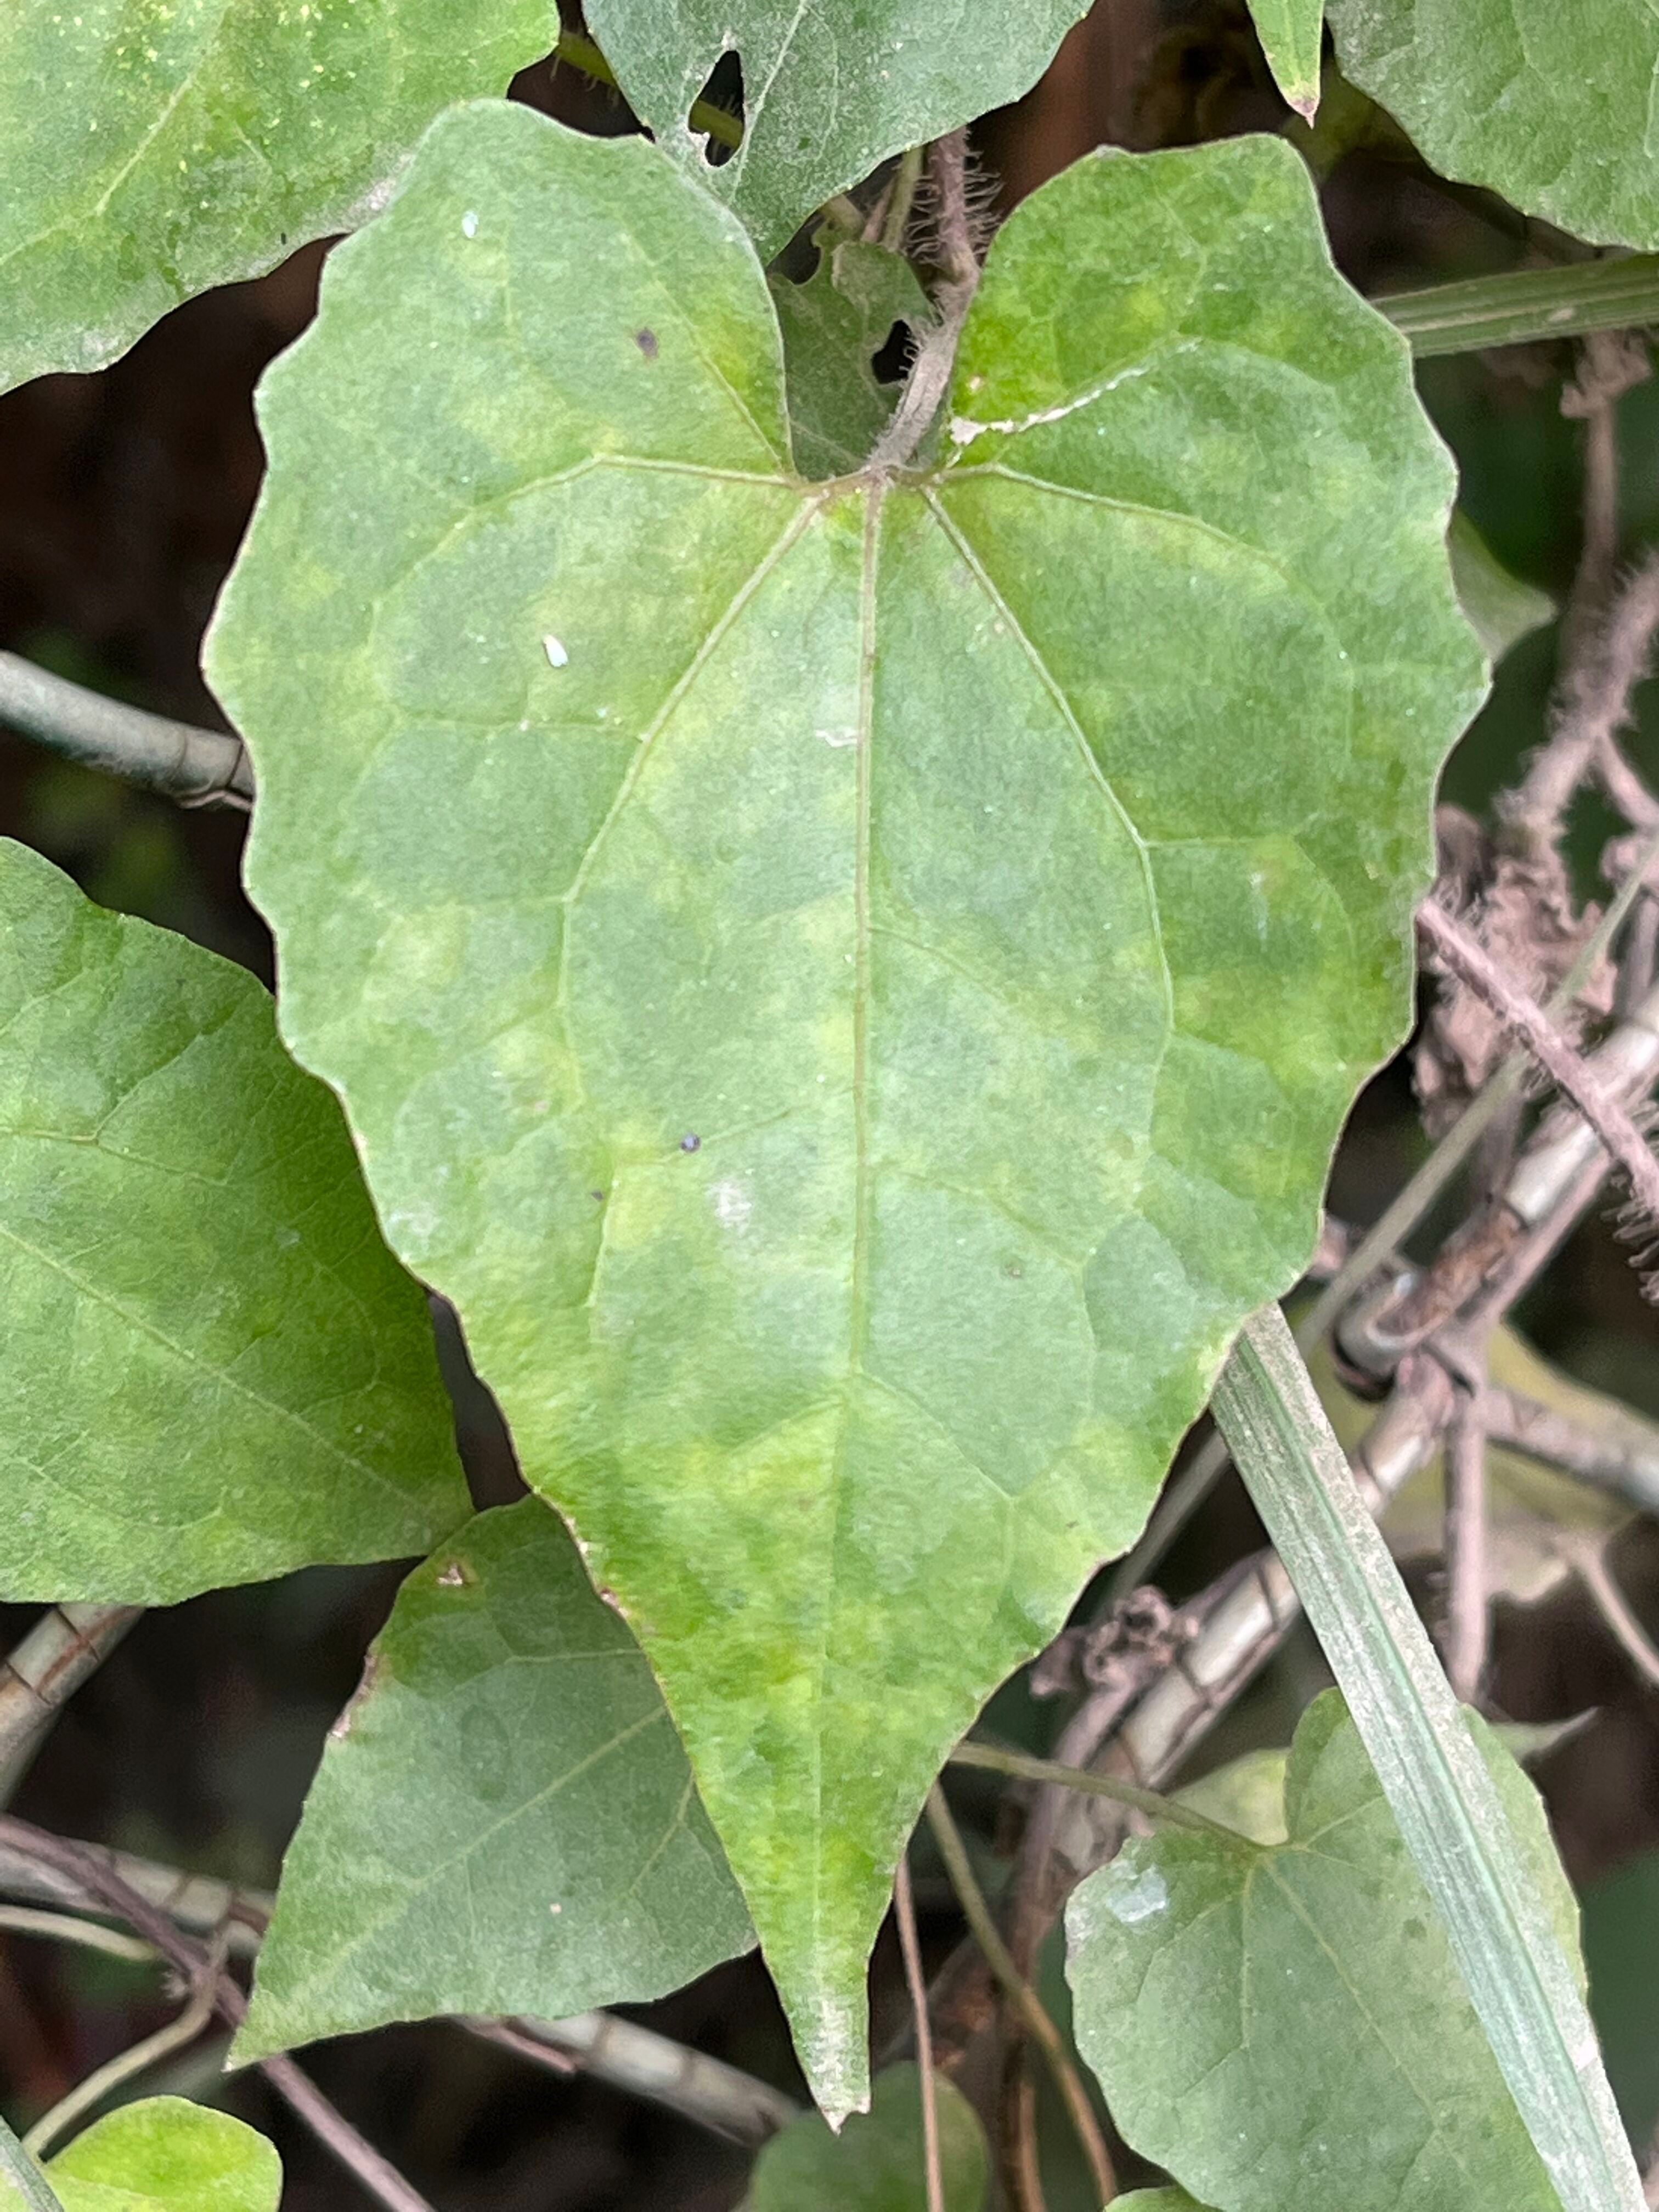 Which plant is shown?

bitter vine
